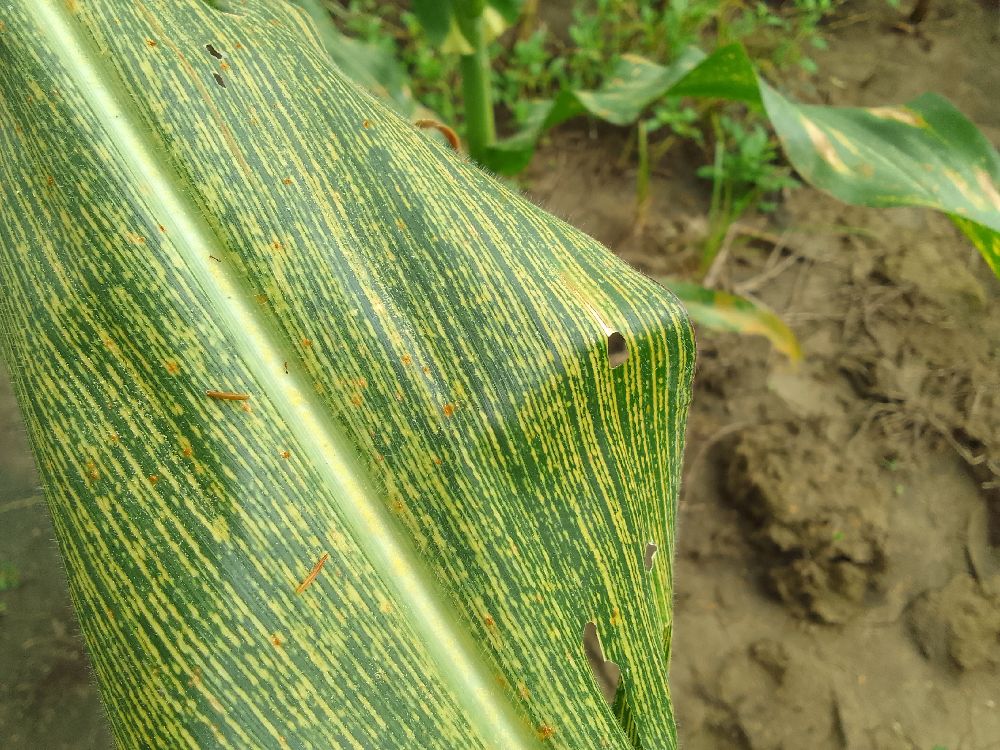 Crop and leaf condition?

maize, maize streak virus
